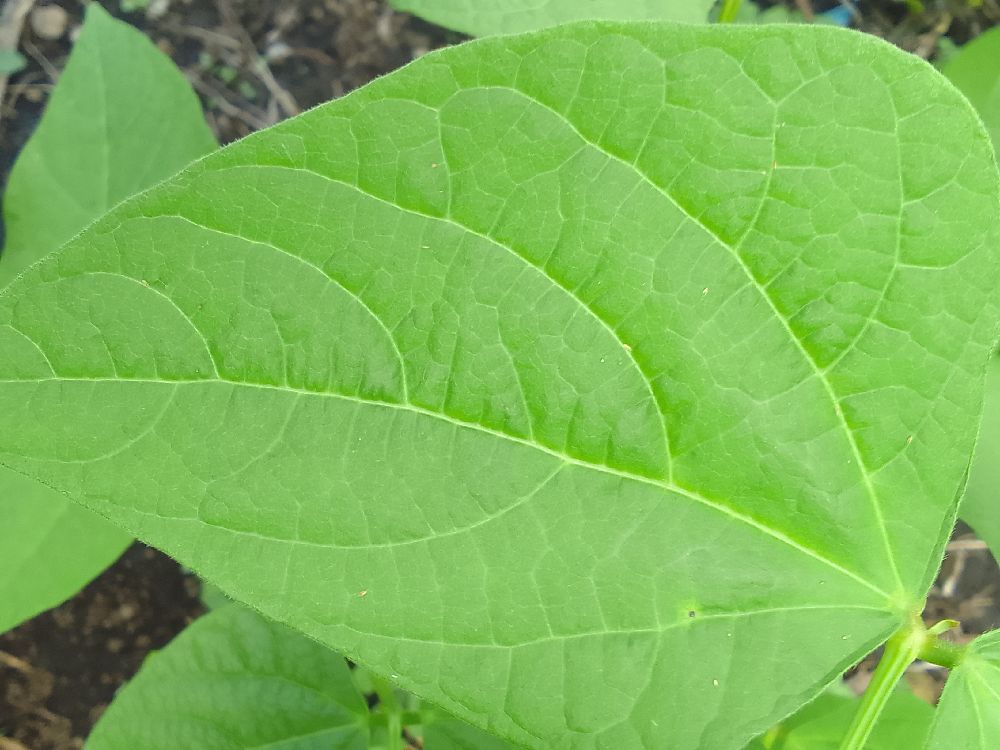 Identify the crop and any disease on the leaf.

common bean, healthy
